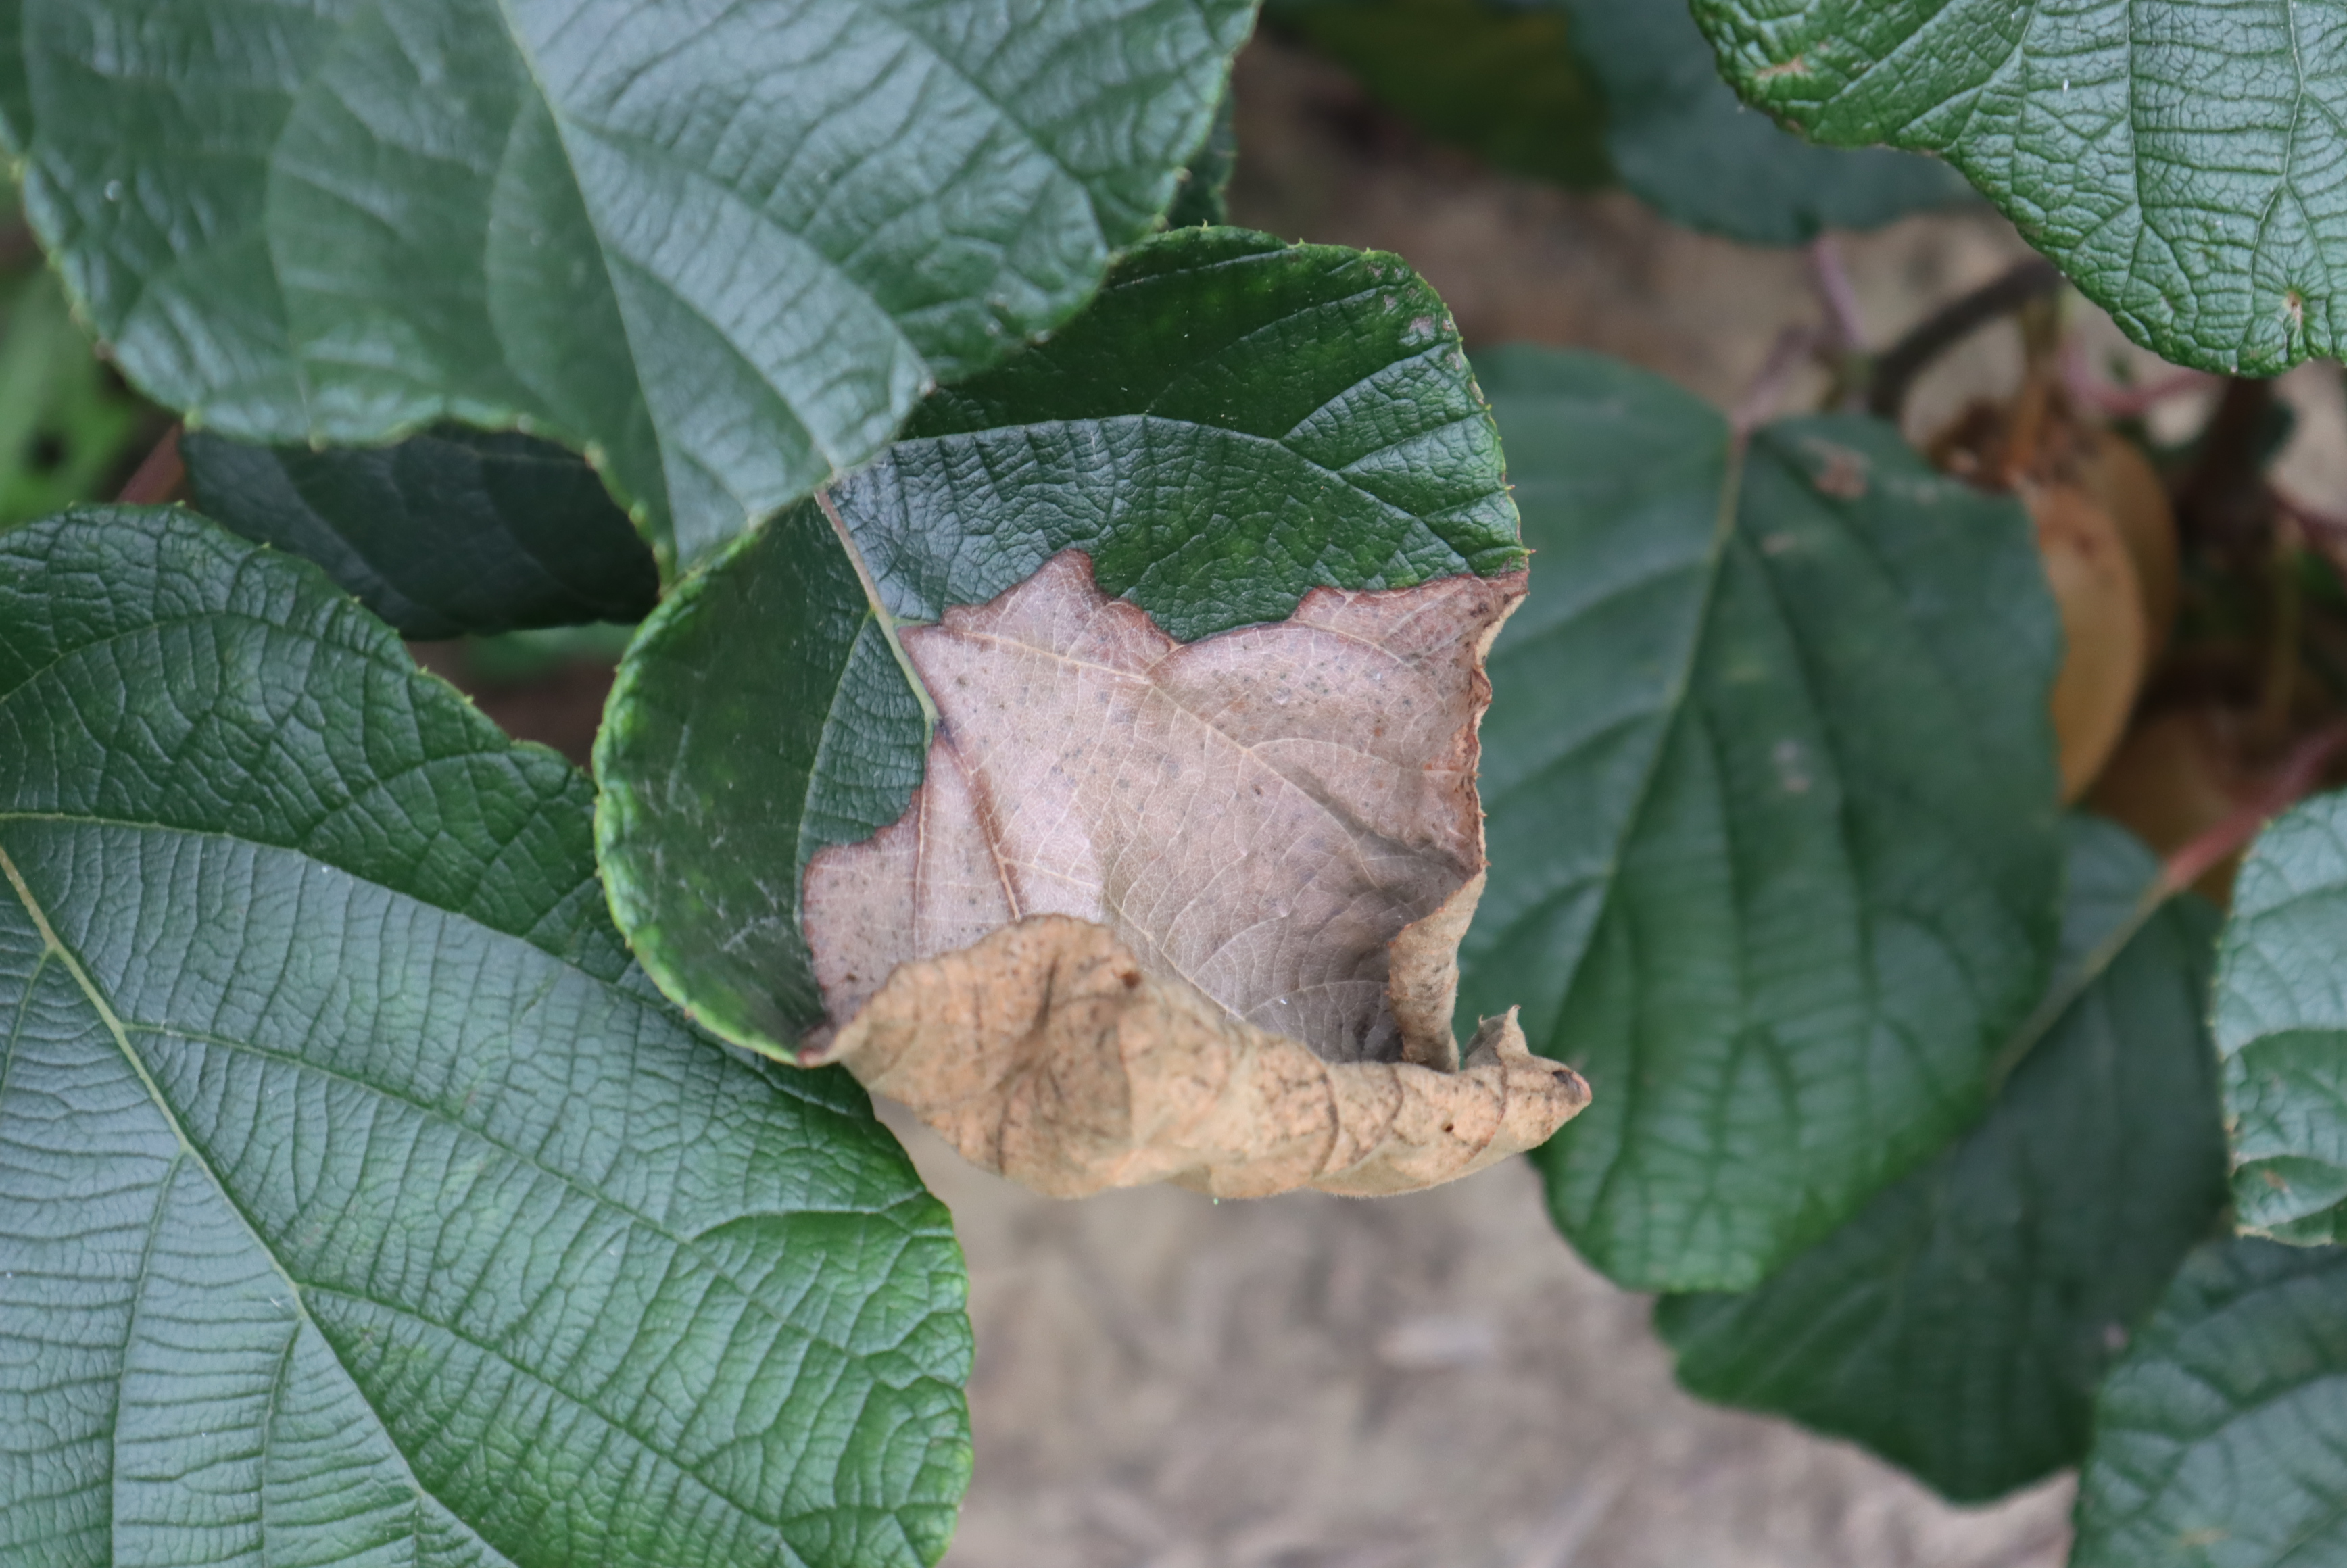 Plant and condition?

kiwi, chemical damage, heat damage
